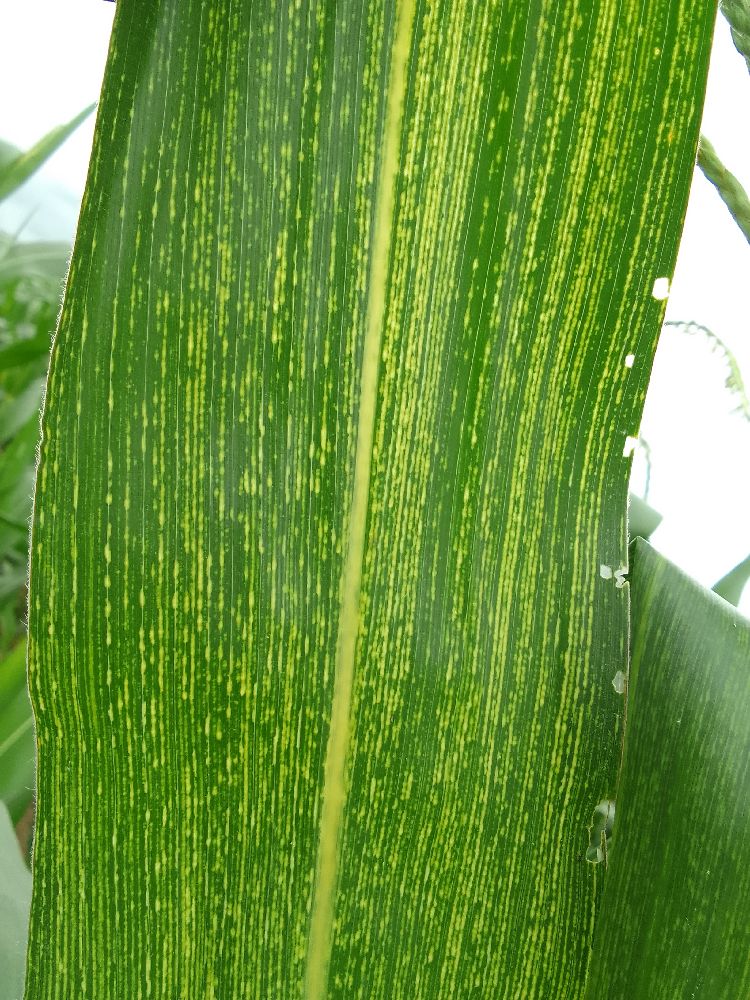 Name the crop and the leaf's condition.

maize, maize streak virus
